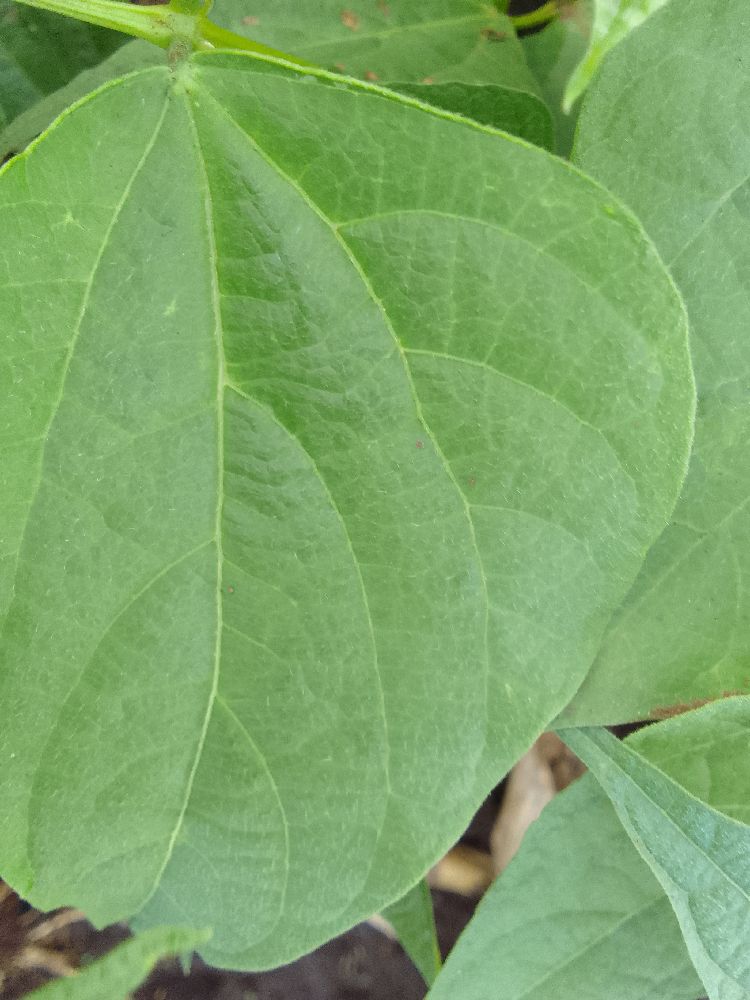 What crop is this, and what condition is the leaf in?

common bean, healthy
